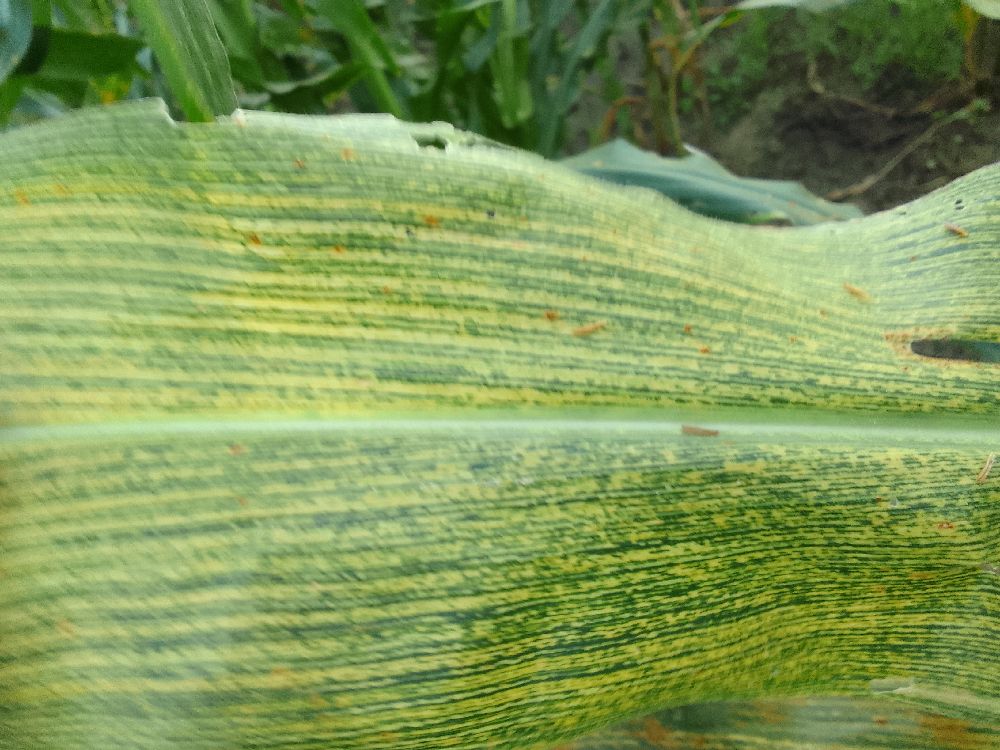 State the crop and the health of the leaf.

maize, maize streak virus
